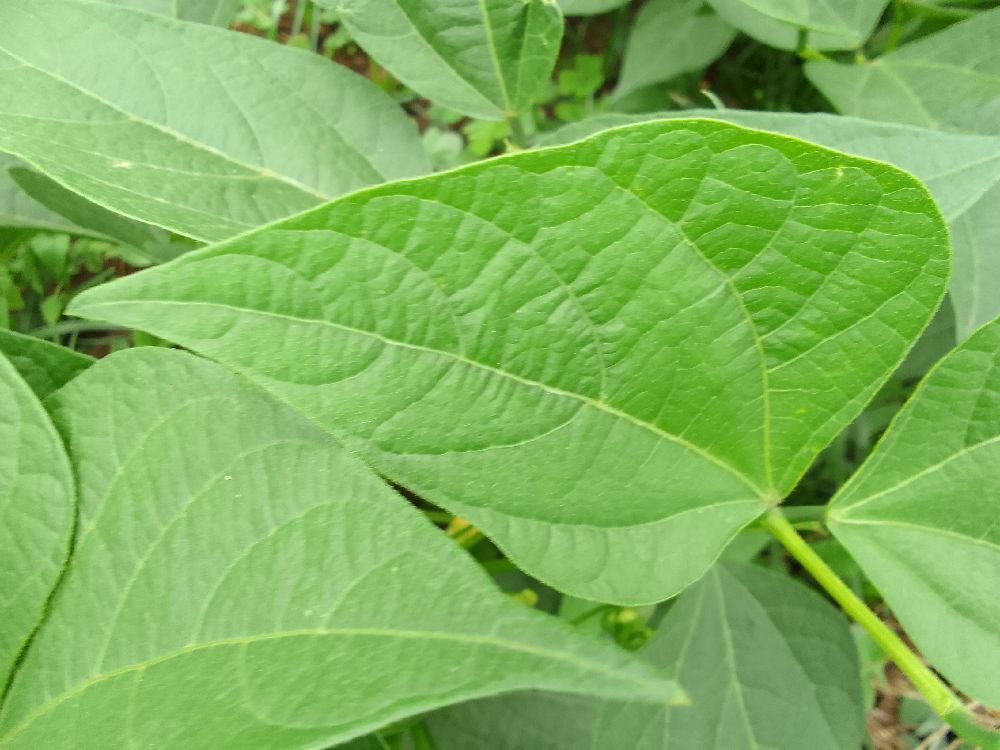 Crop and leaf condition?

common bean, healthy
